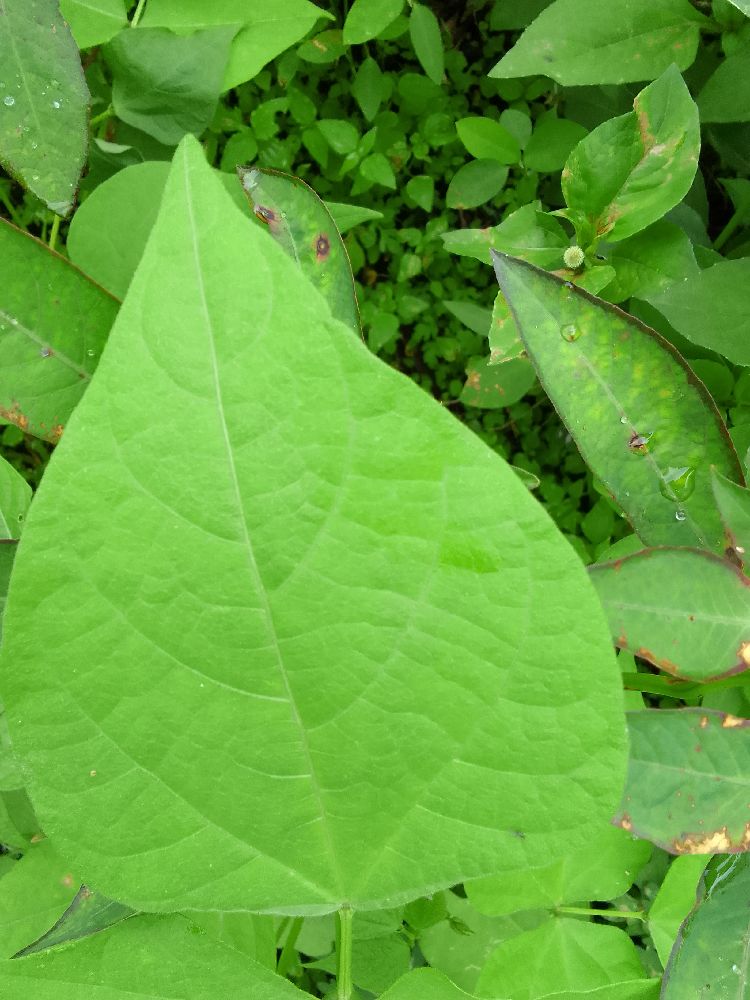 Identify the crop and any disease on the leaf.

common bean, healthy
